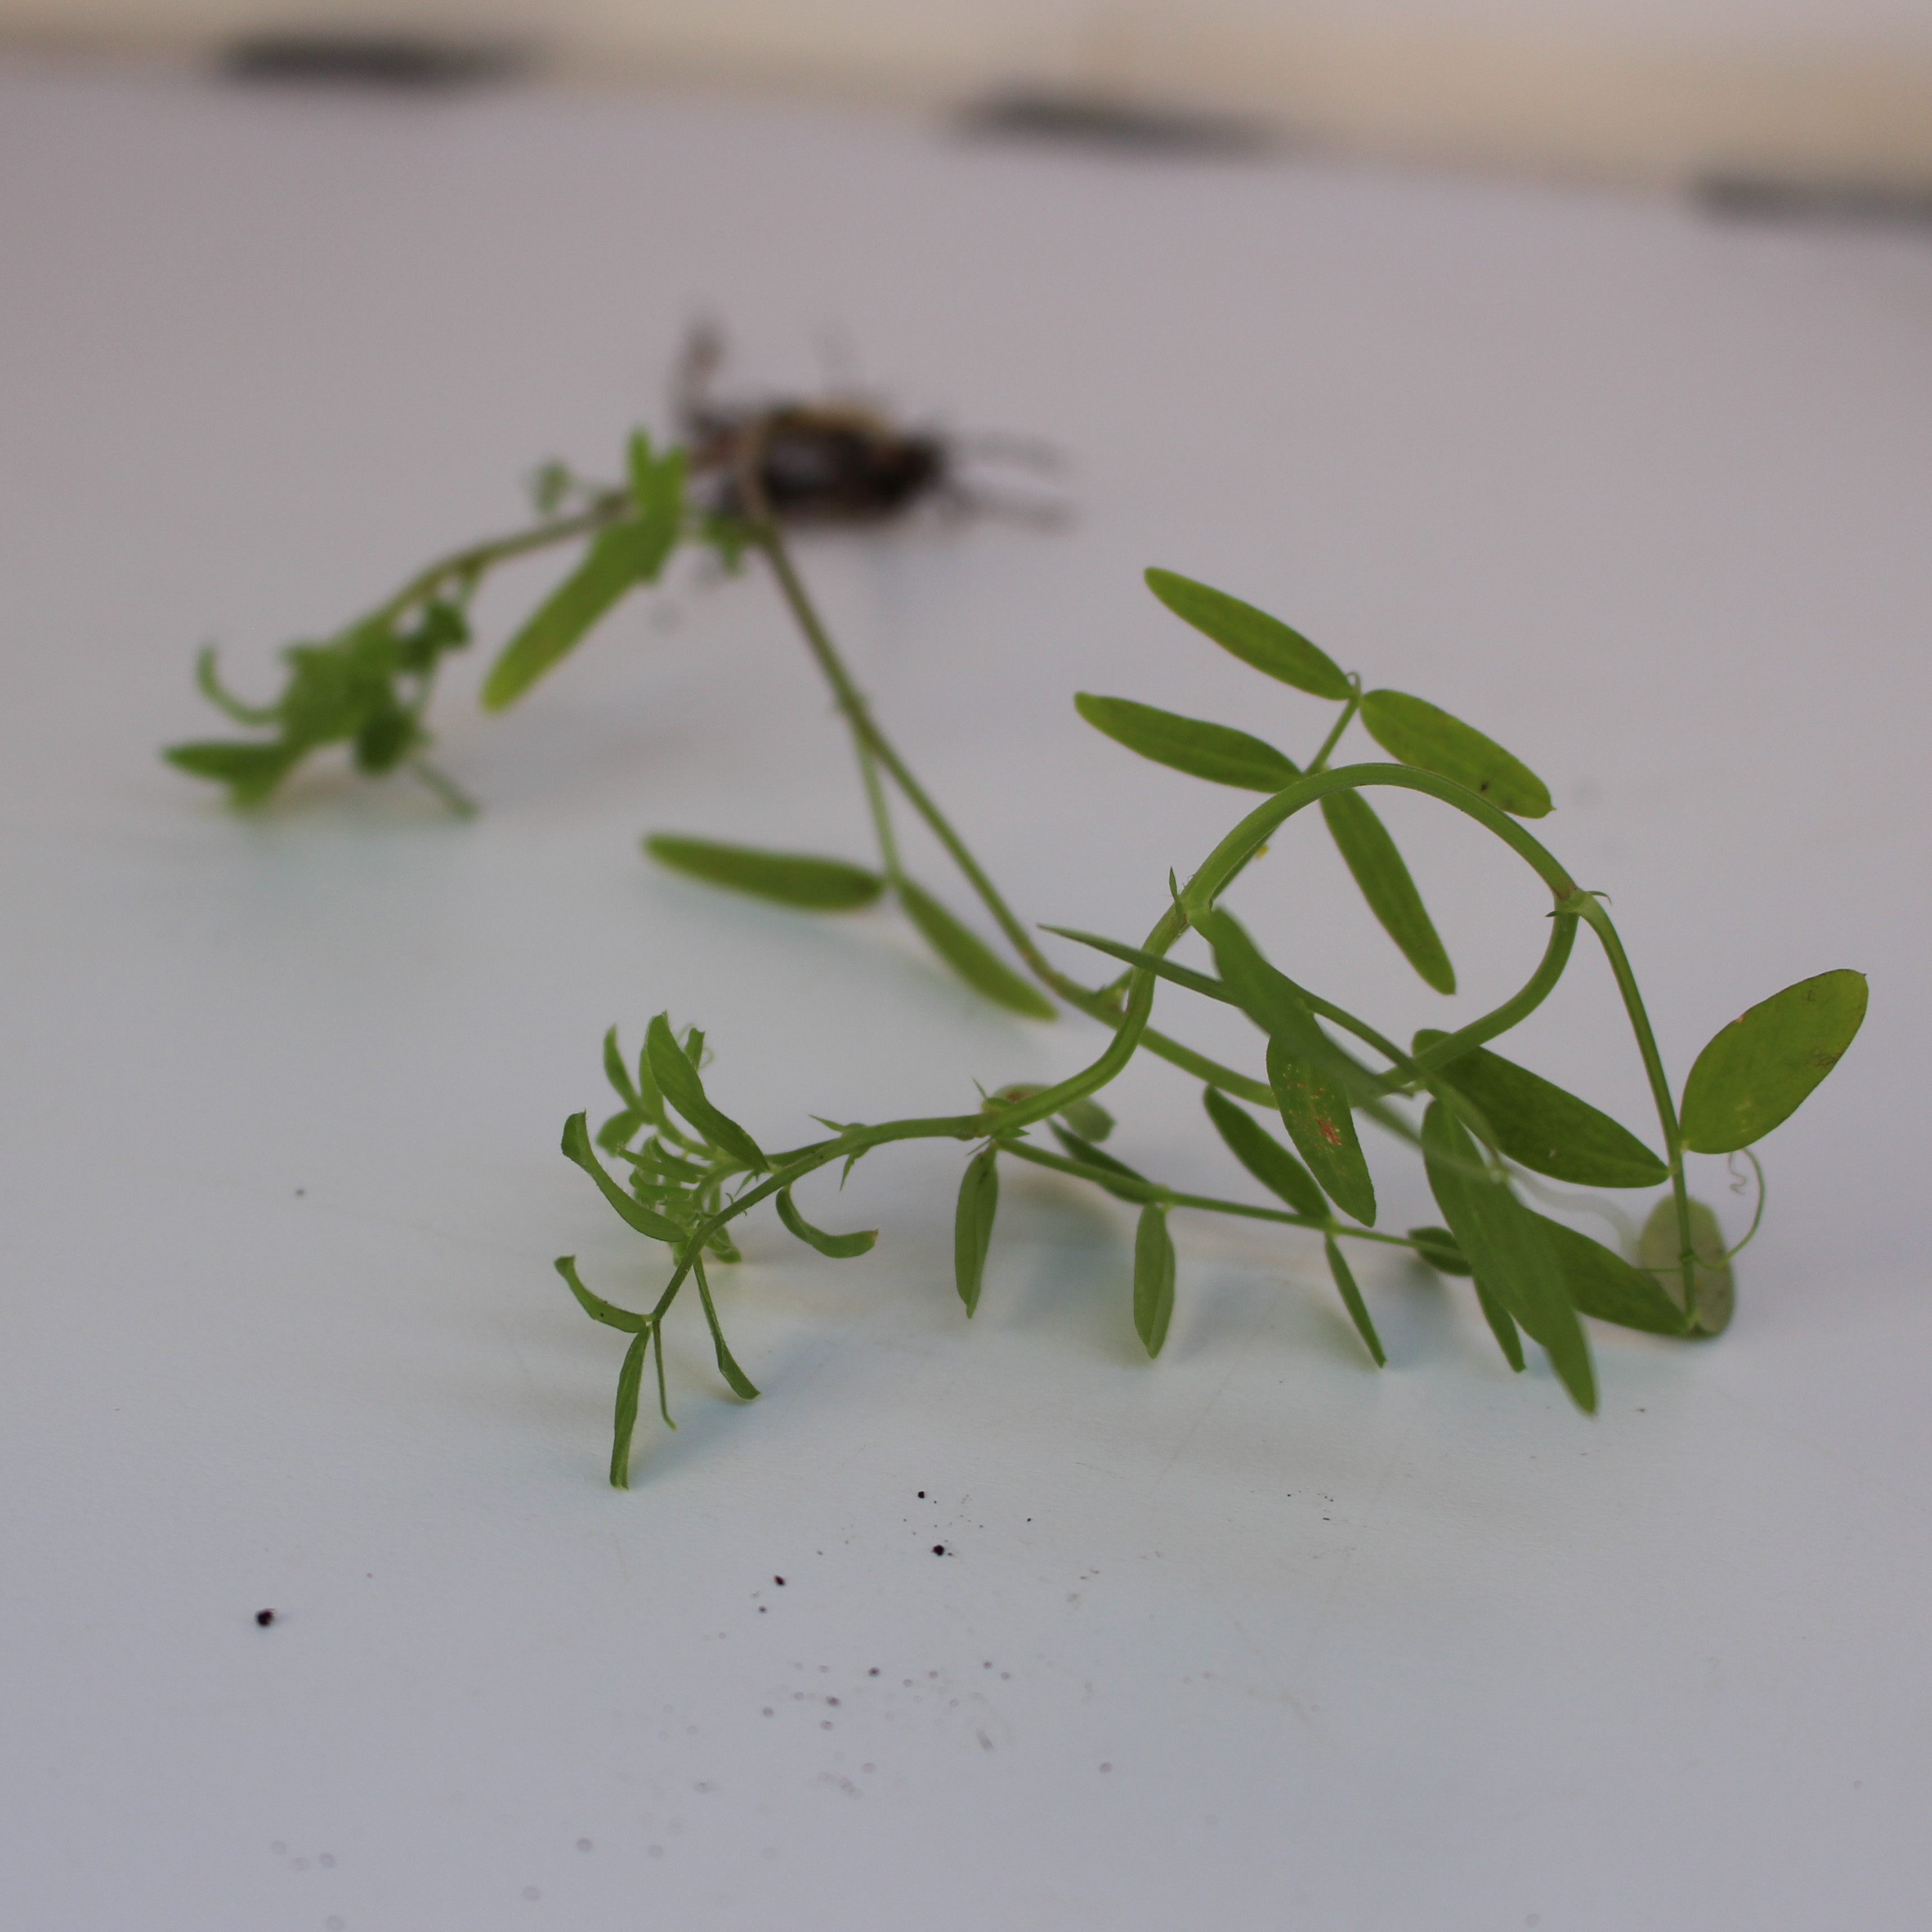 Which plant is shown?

Vicia sativa
